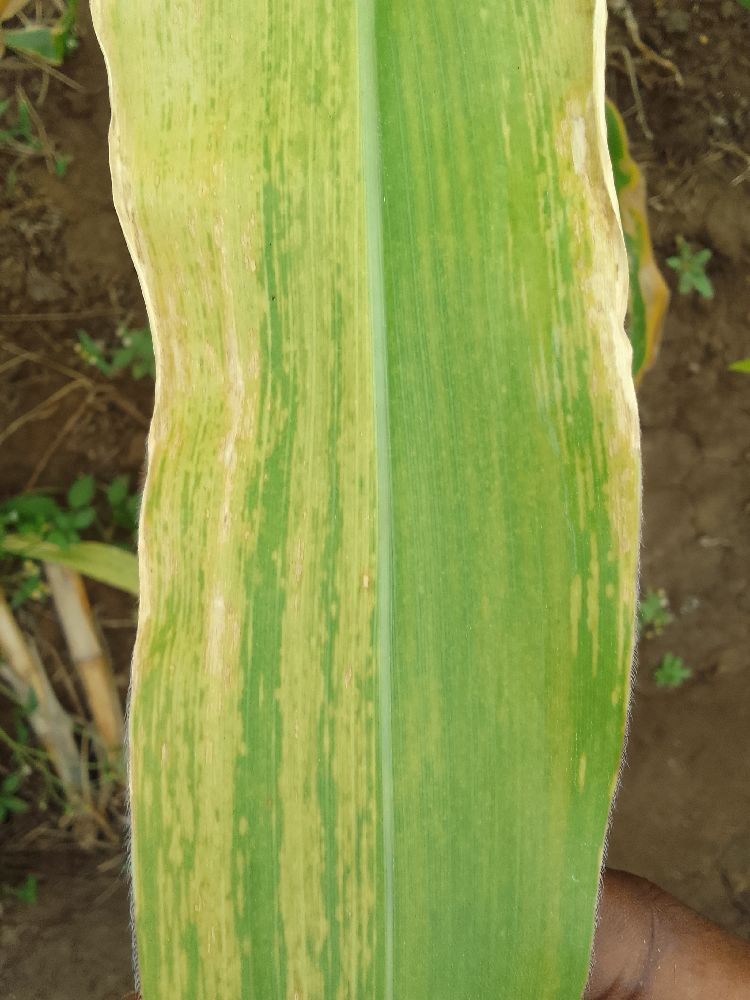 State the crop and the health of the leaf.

maize, maize lethal necrosis
